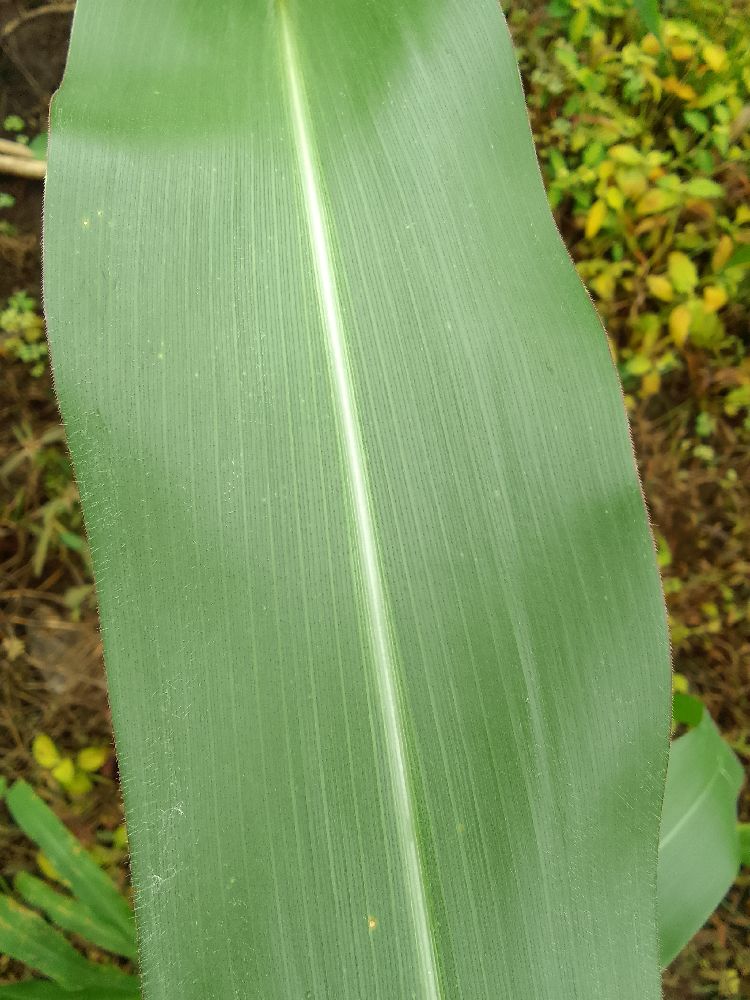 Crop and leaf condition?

maize, healthy
